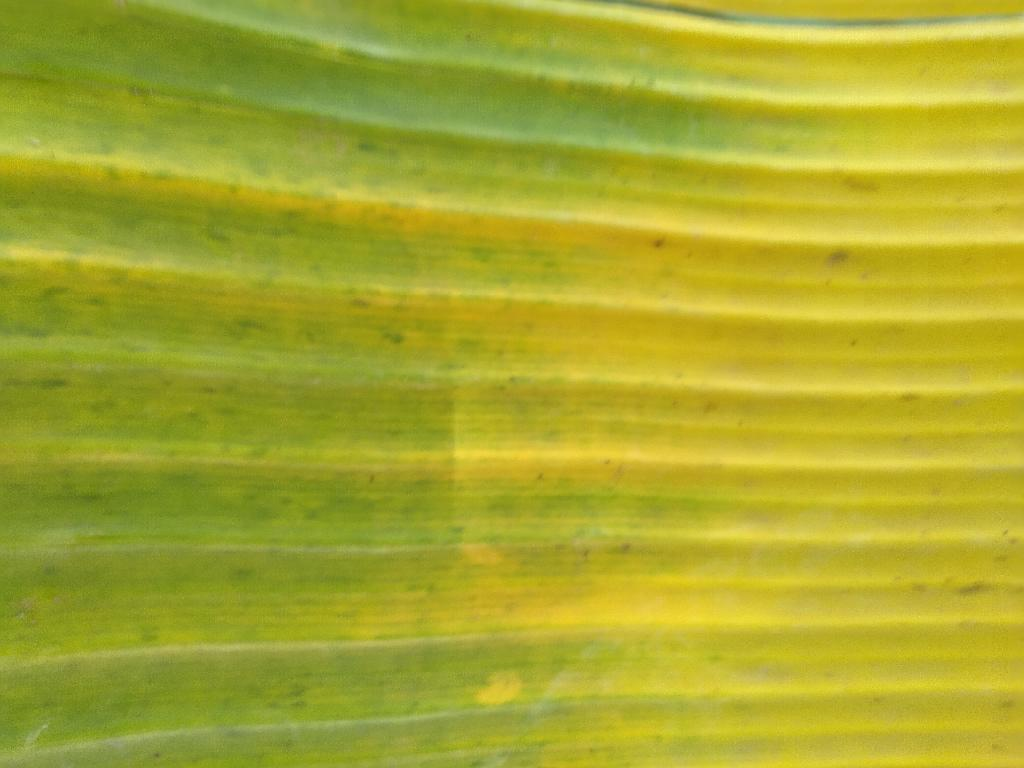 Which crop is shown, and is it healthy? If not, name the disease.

banana, fusarium wilt race 1
